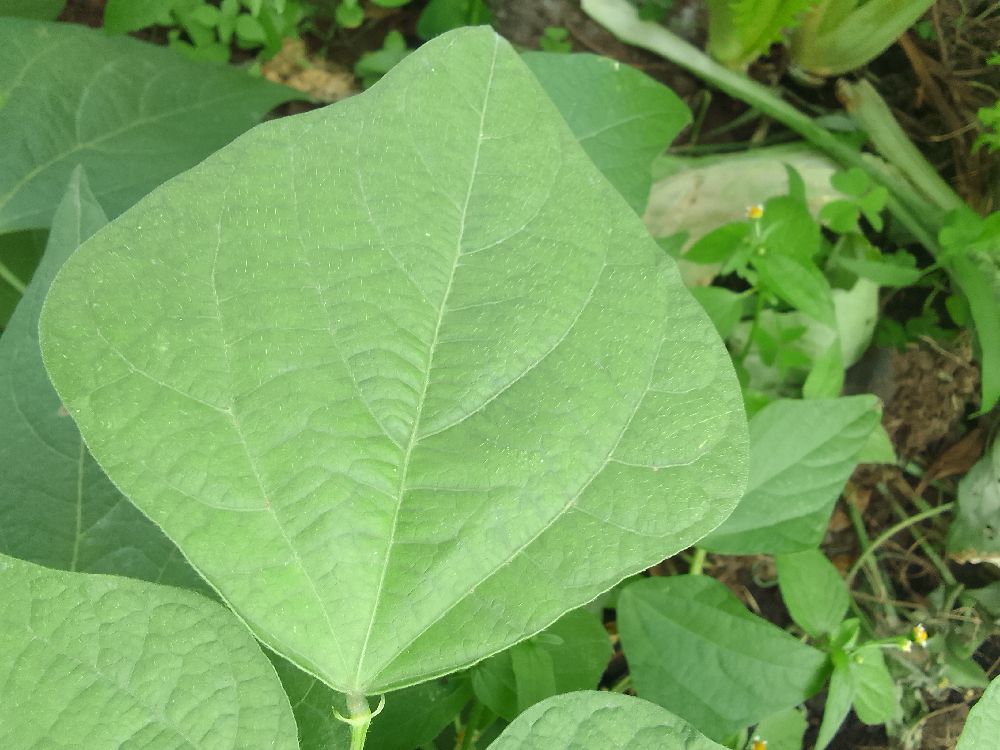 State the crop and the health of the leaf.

common bean, healthy
